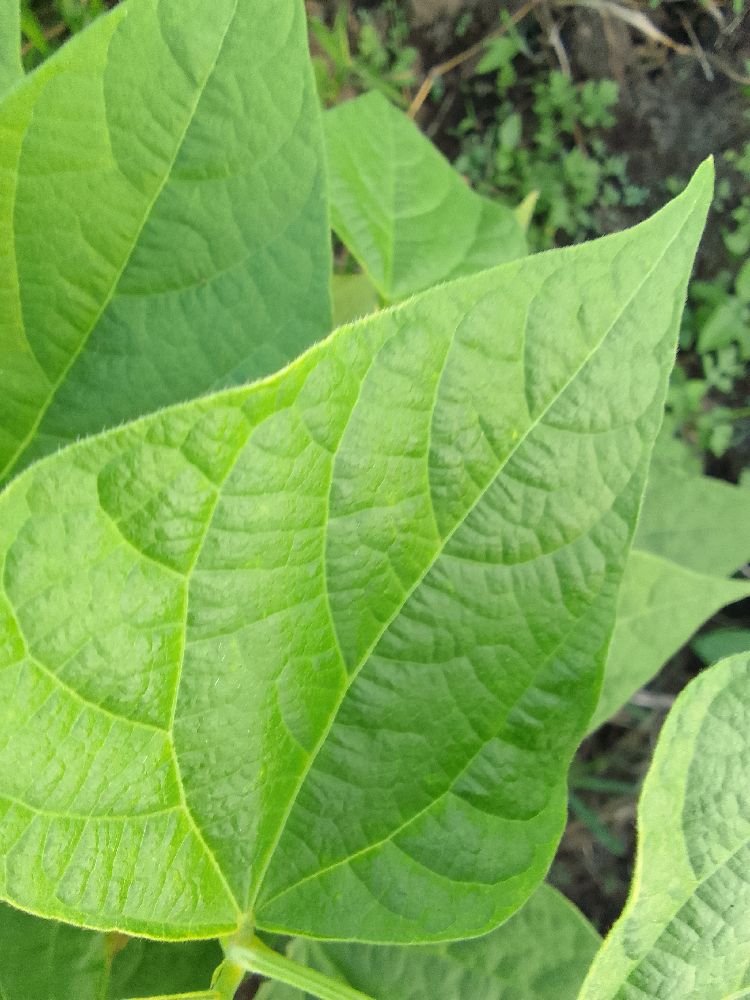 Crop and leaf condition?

common bean, healthy
